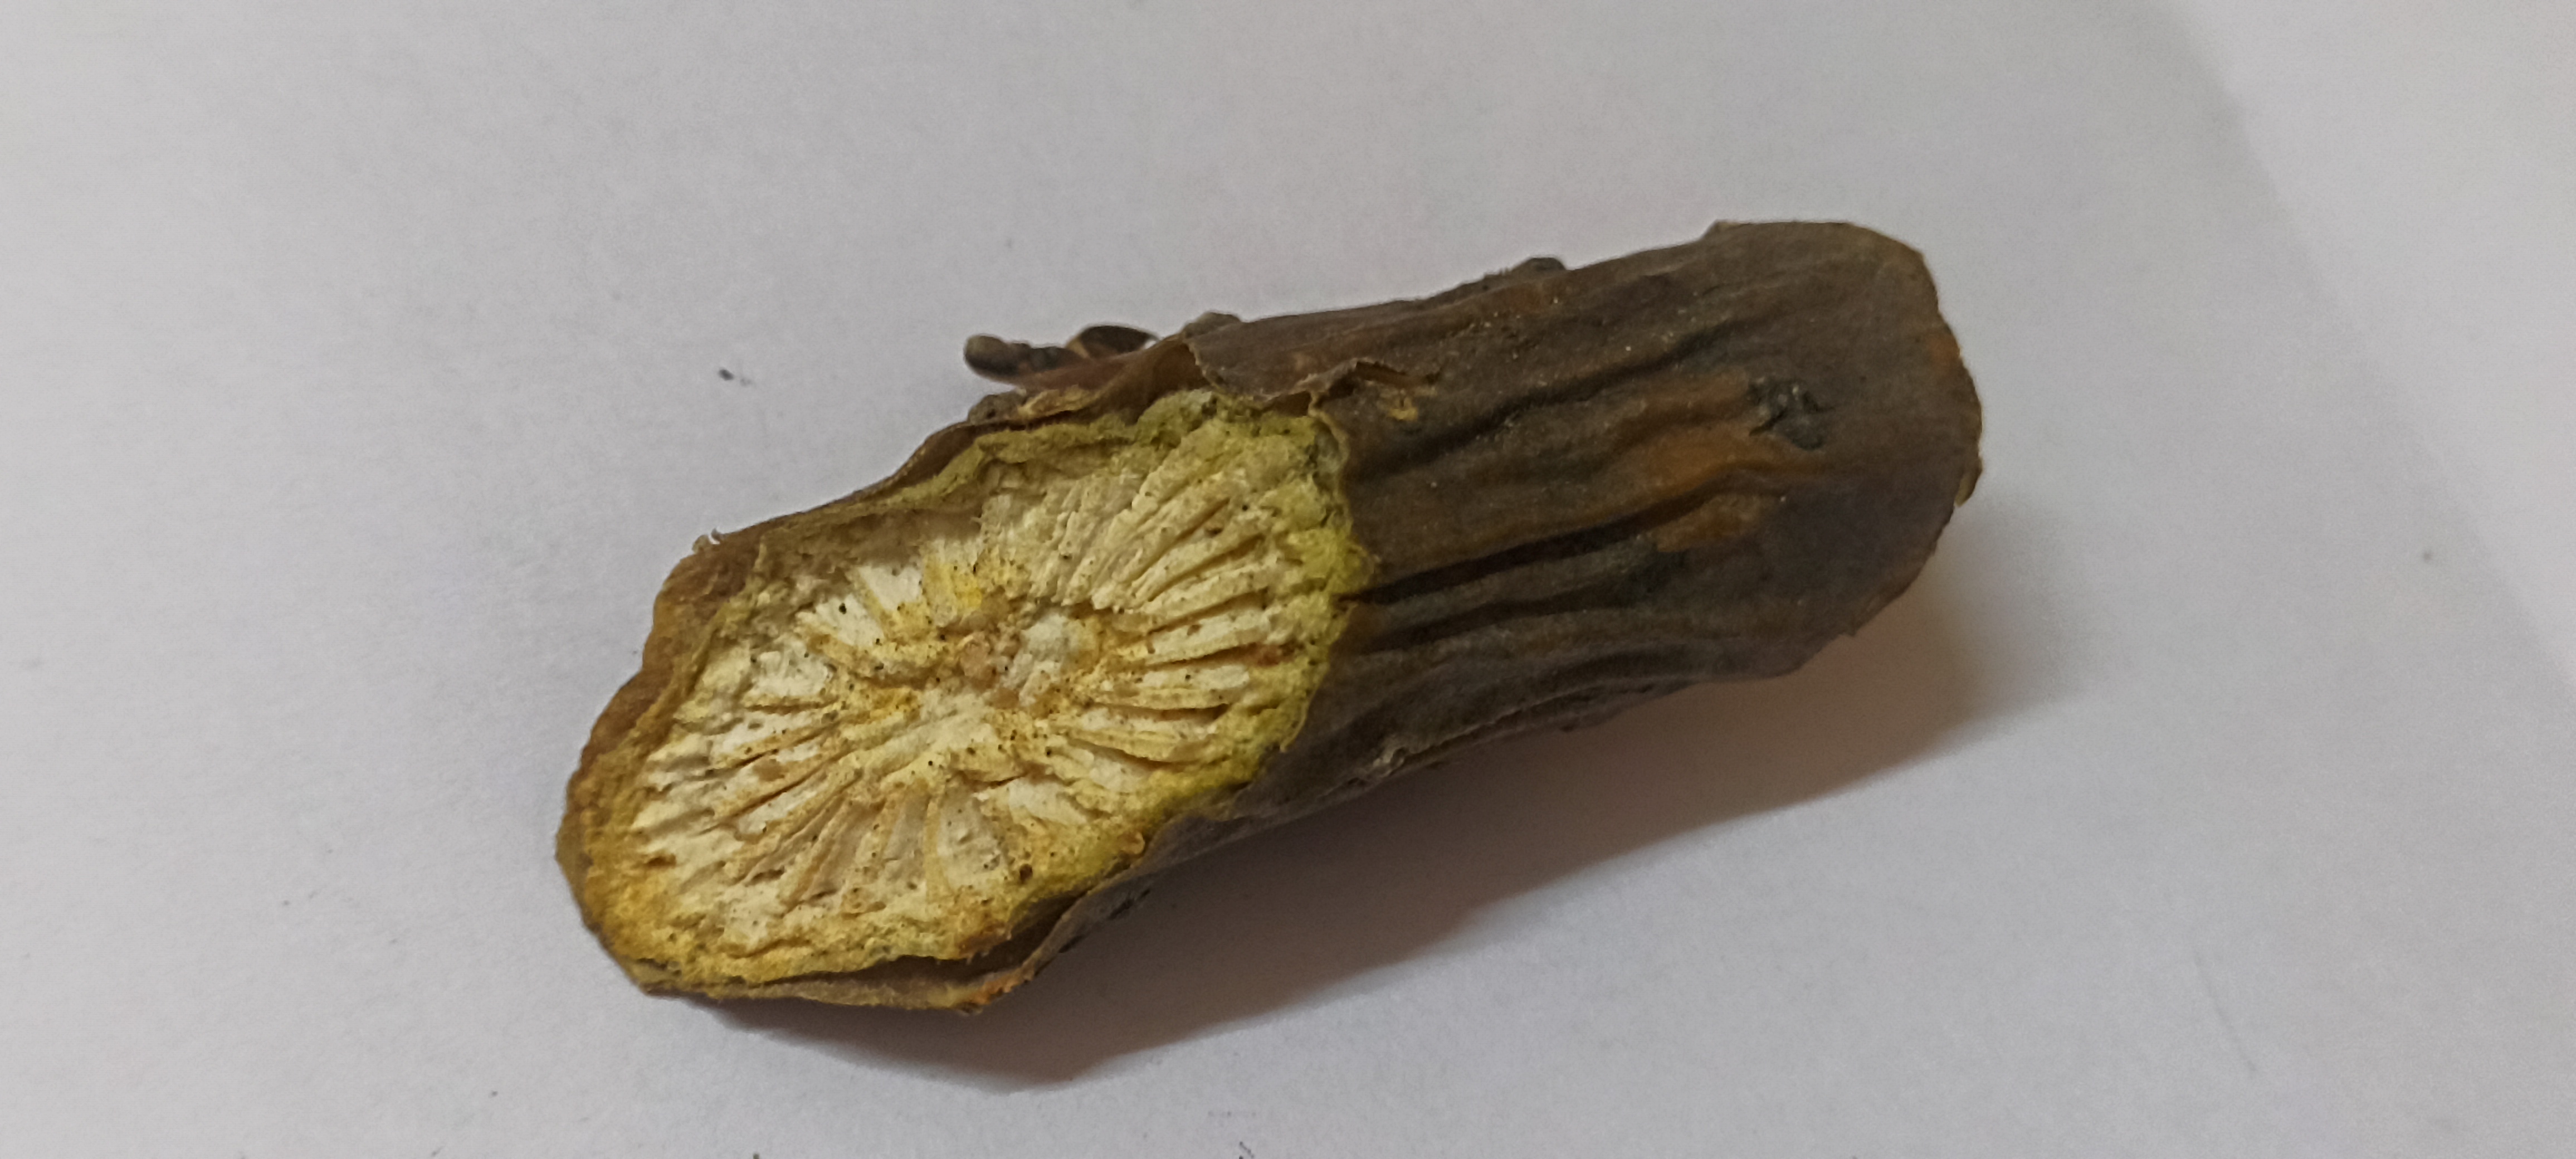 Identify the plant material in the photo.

gulvel
